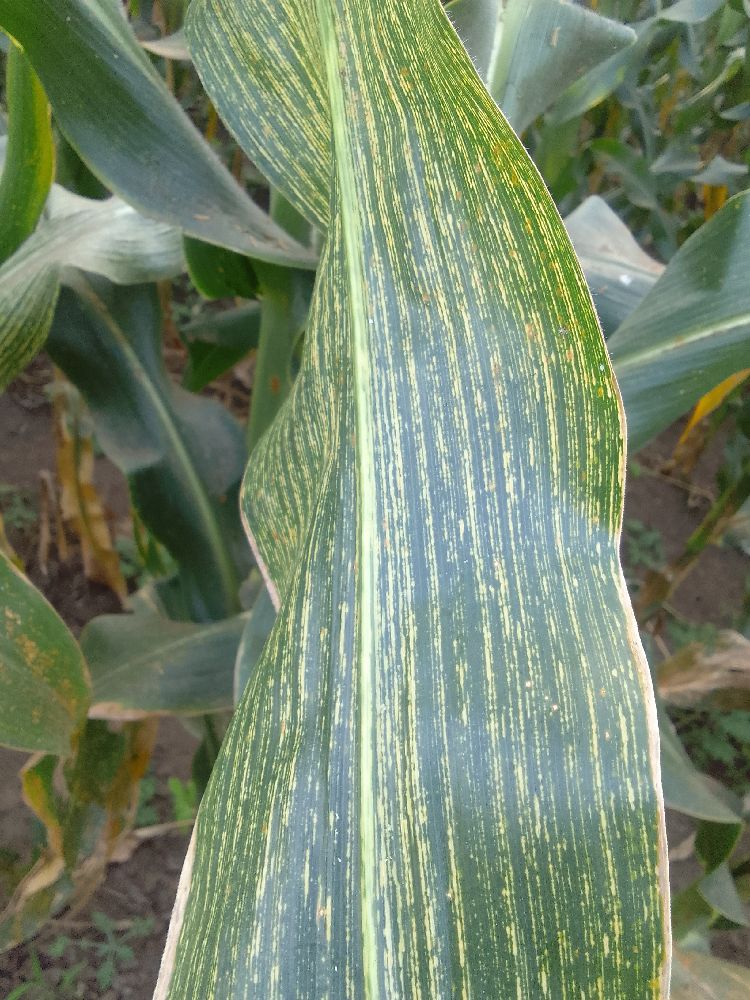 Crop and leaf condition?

maize, maize streak virus
